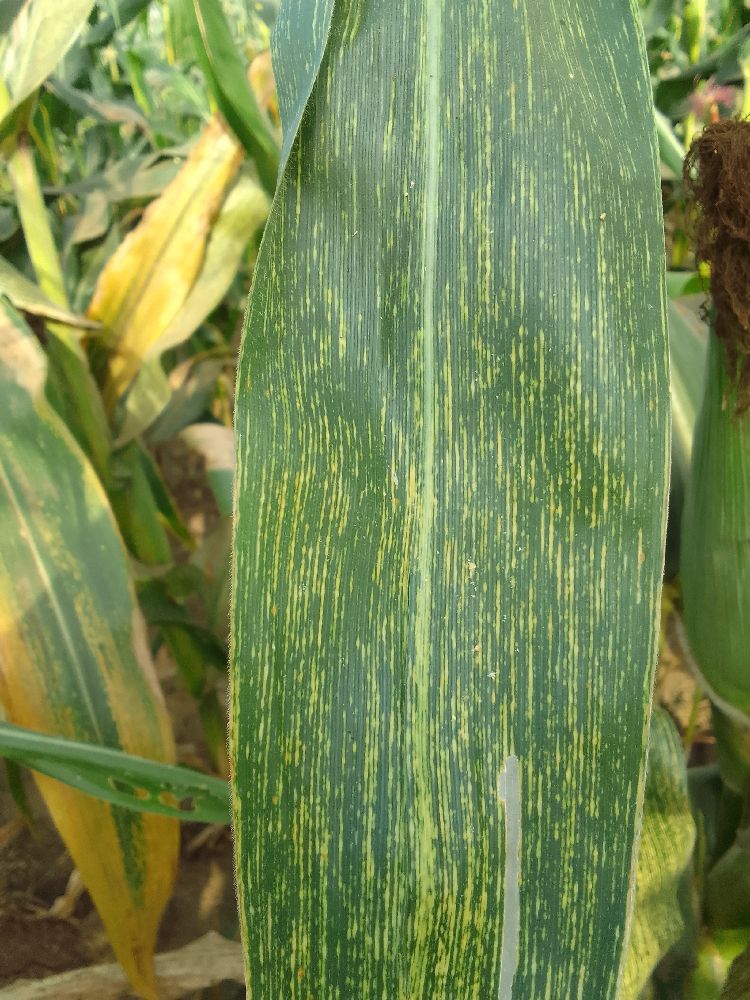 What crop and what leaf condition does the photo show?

maize, maize streak virus
